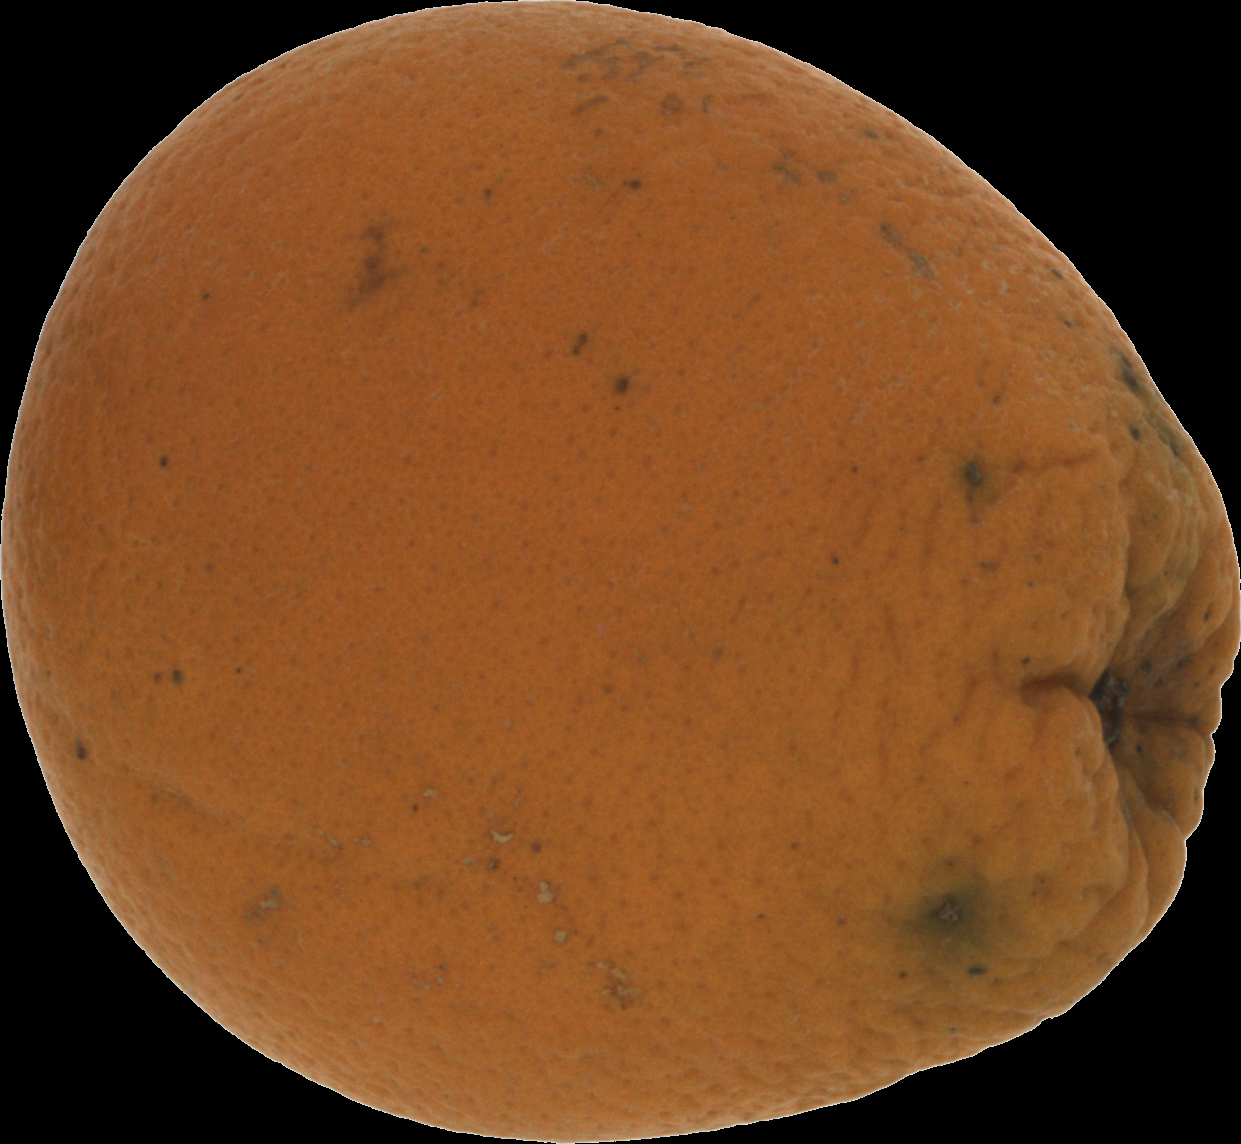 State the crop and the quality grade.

orange, bad
